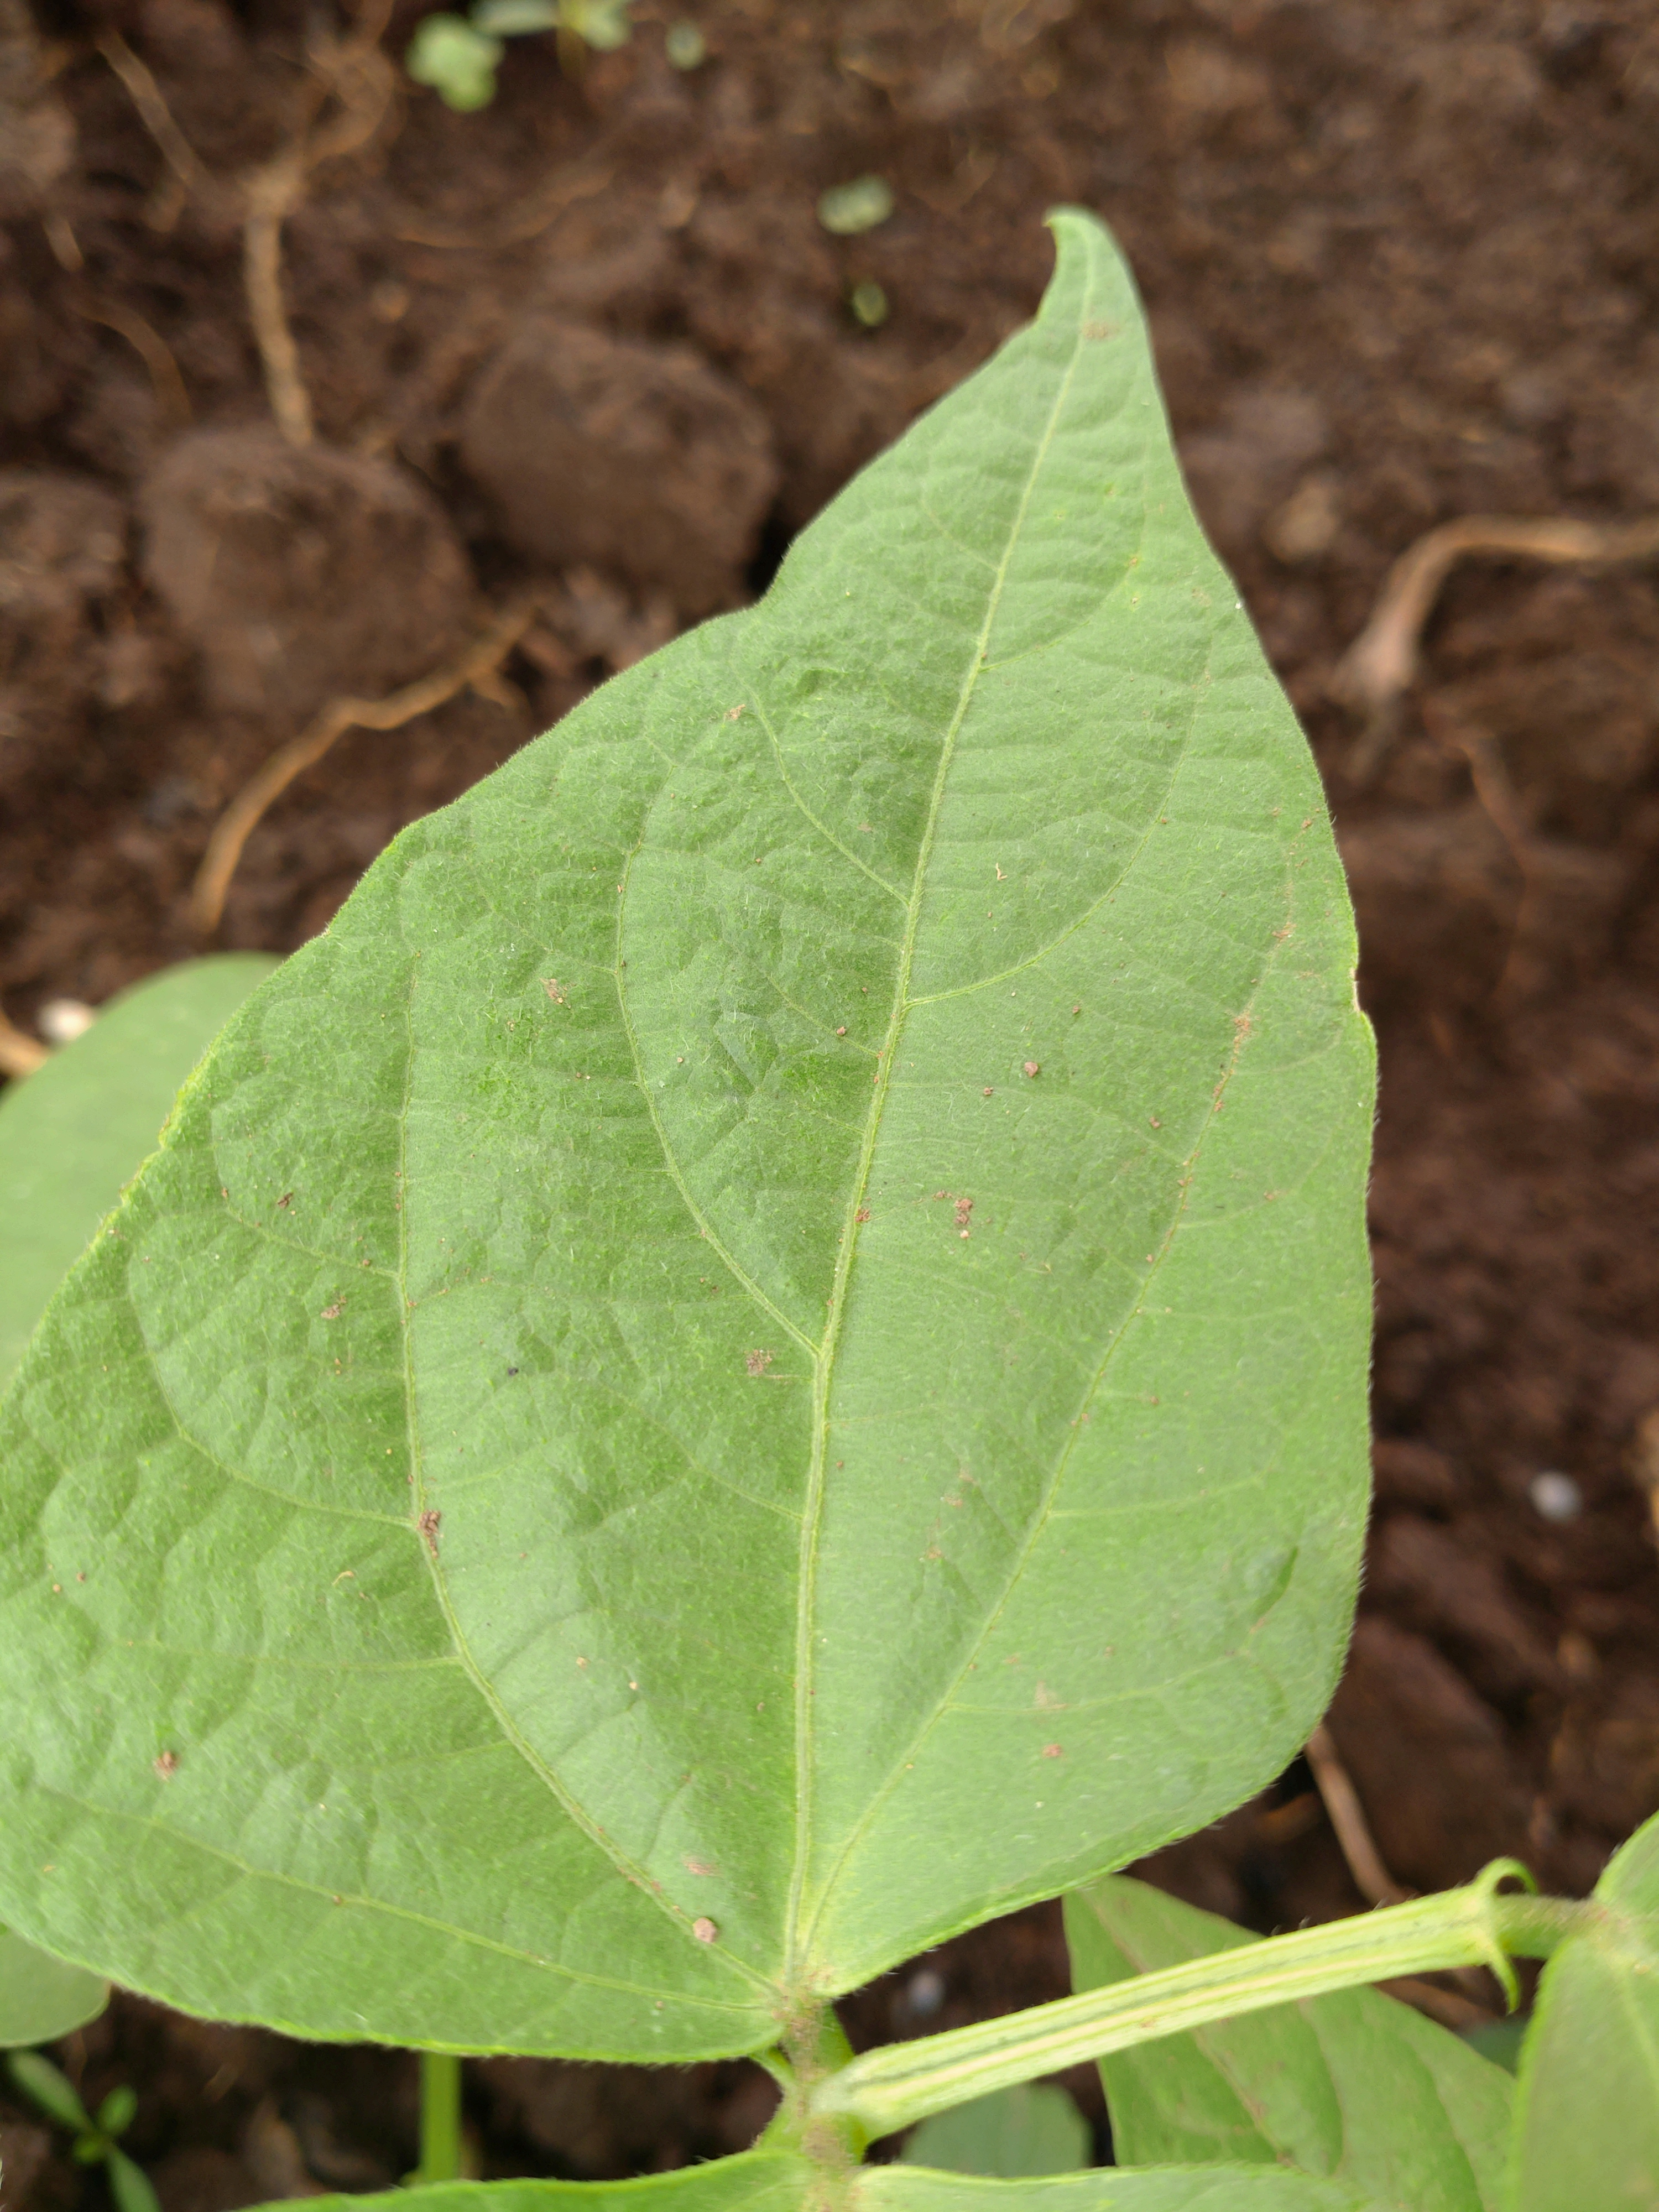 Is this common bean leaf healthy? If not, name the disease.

healthy
